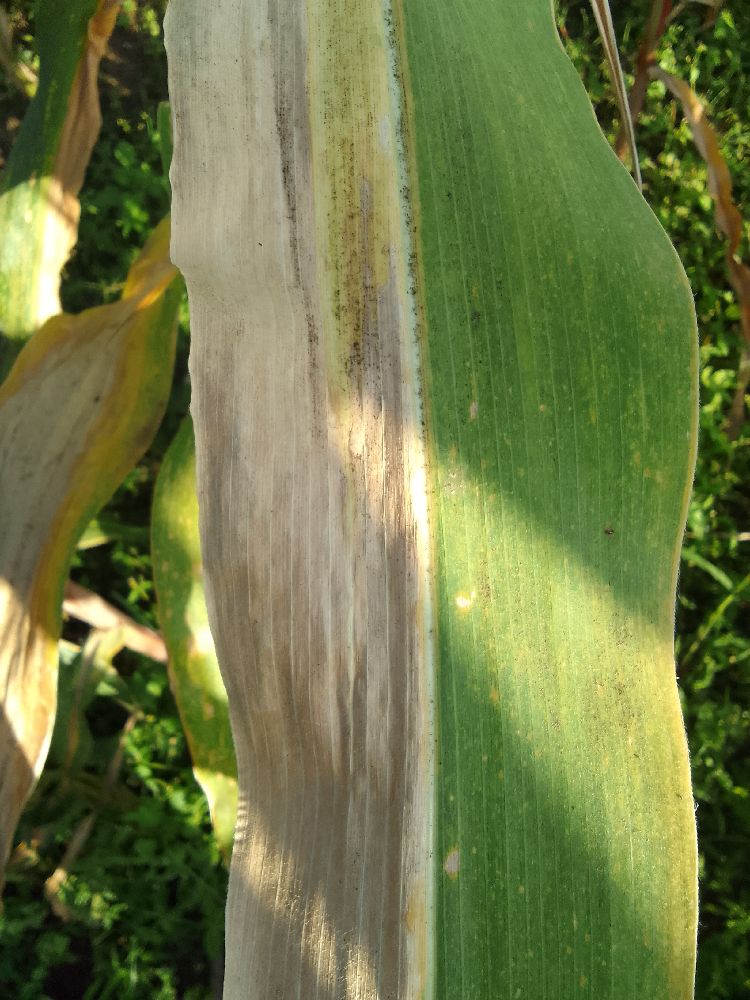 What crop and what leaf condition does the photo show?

maize, maize lethal necrosis
